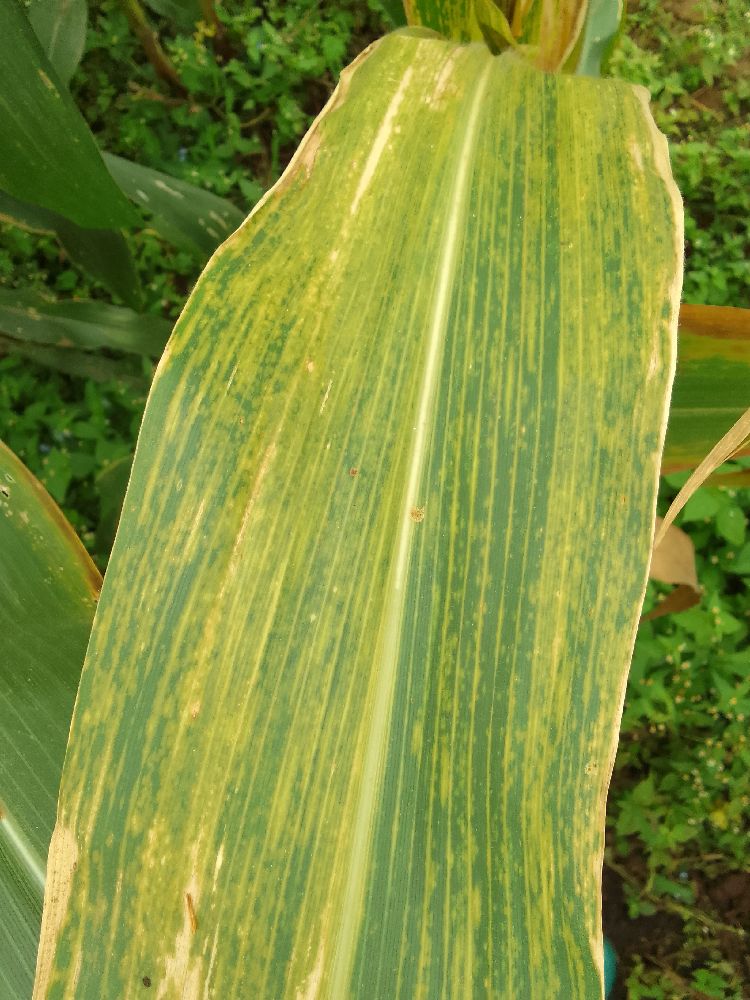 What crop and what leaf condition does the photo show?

maize, maize lethal necrosis
